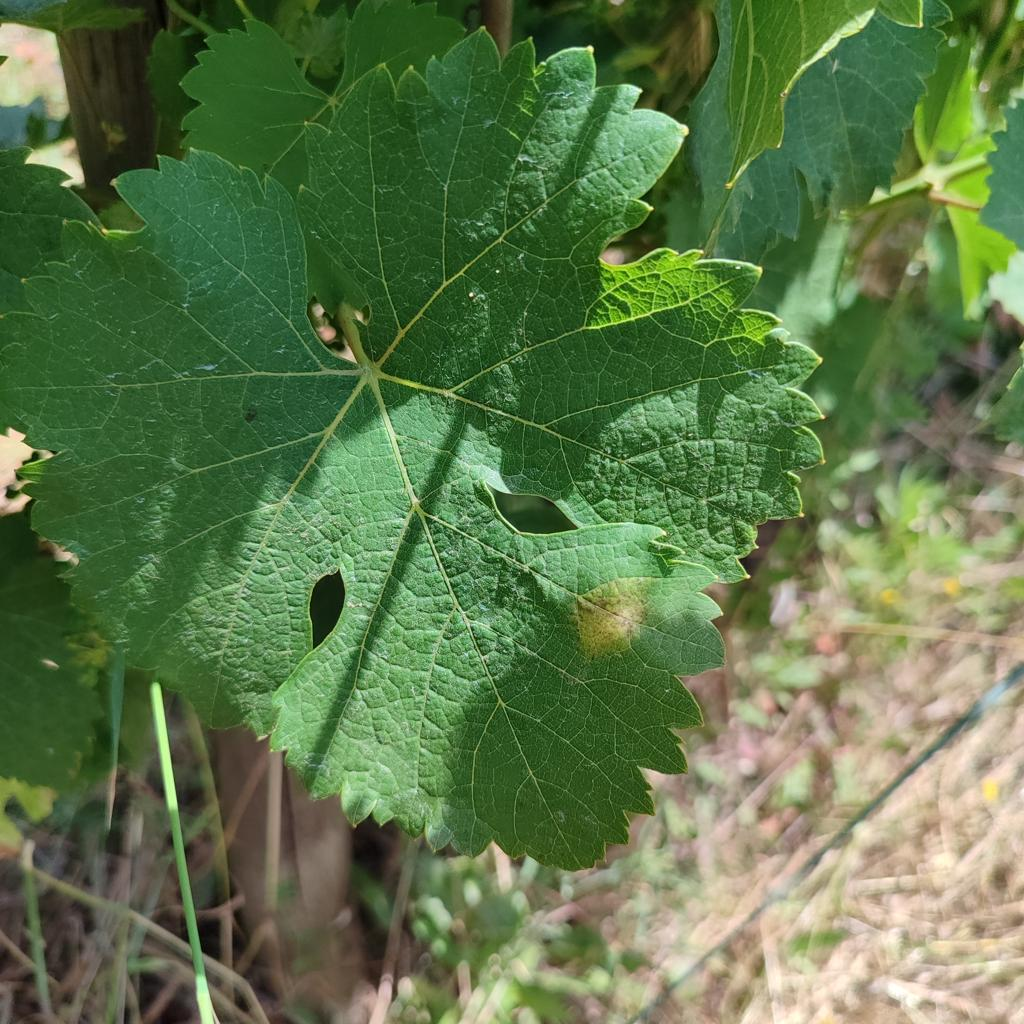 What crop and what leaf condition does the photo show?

grapevine, downy mildew
